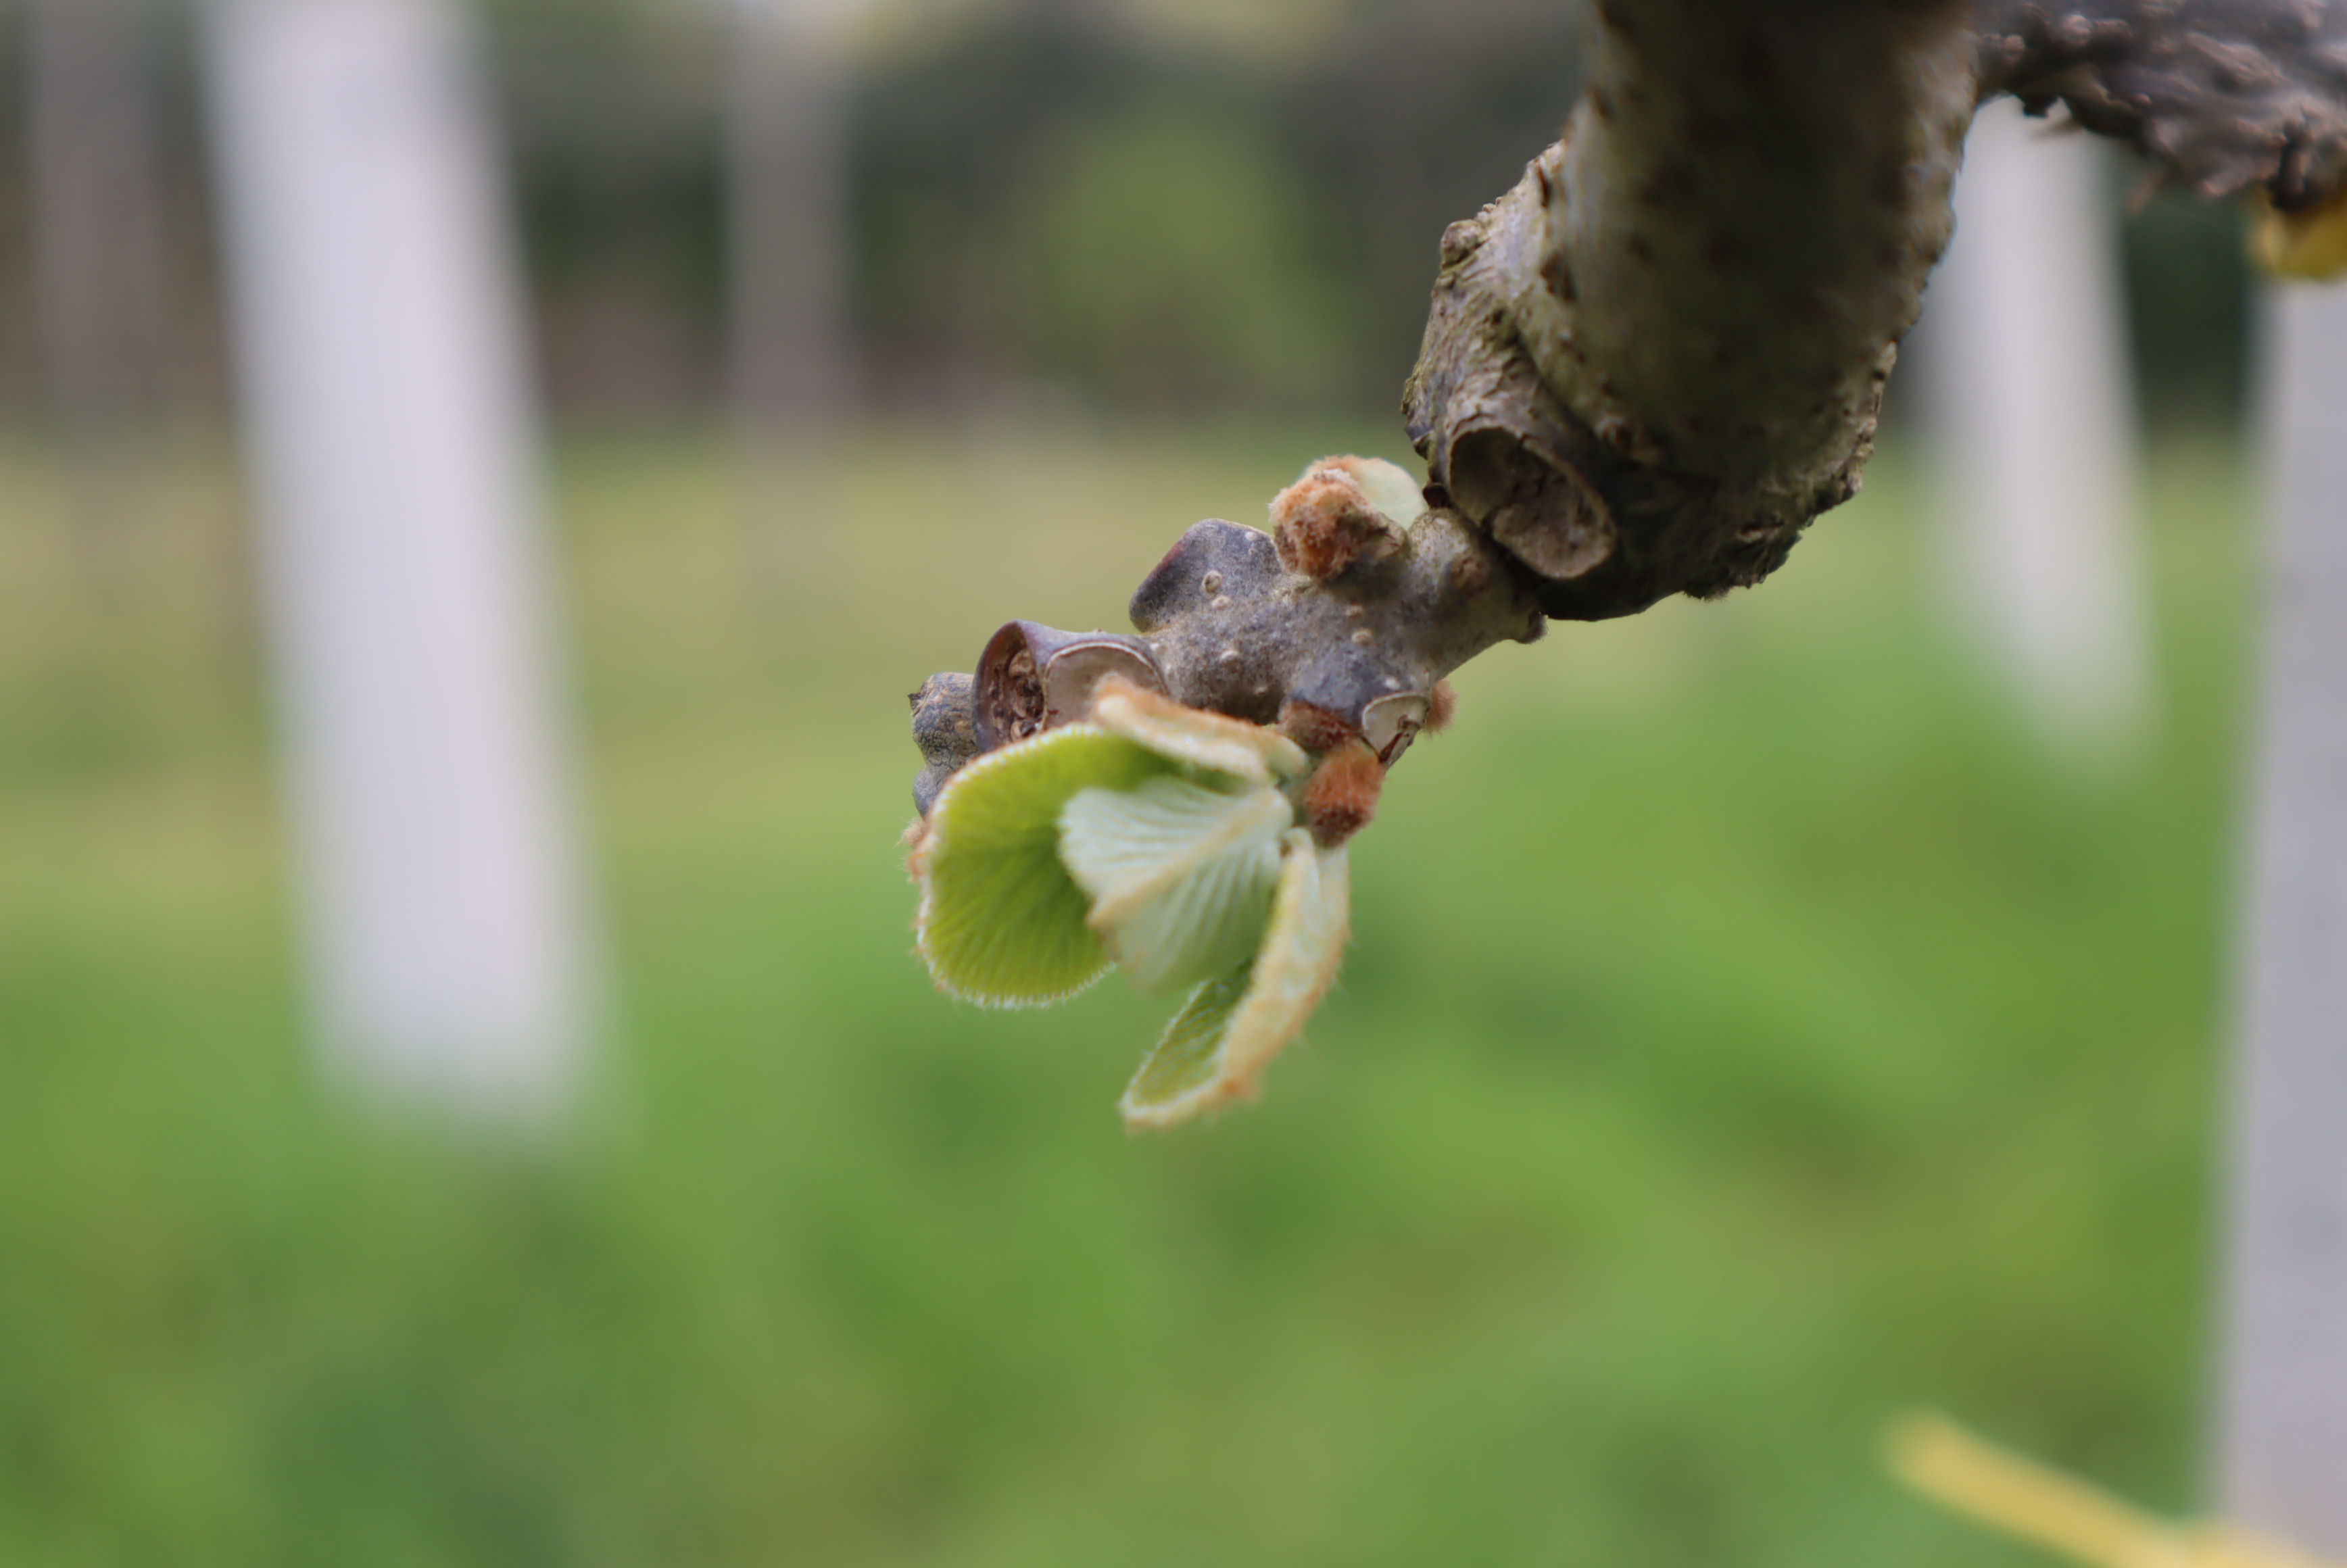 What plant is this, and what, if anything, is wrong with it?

kiwi, healthy
